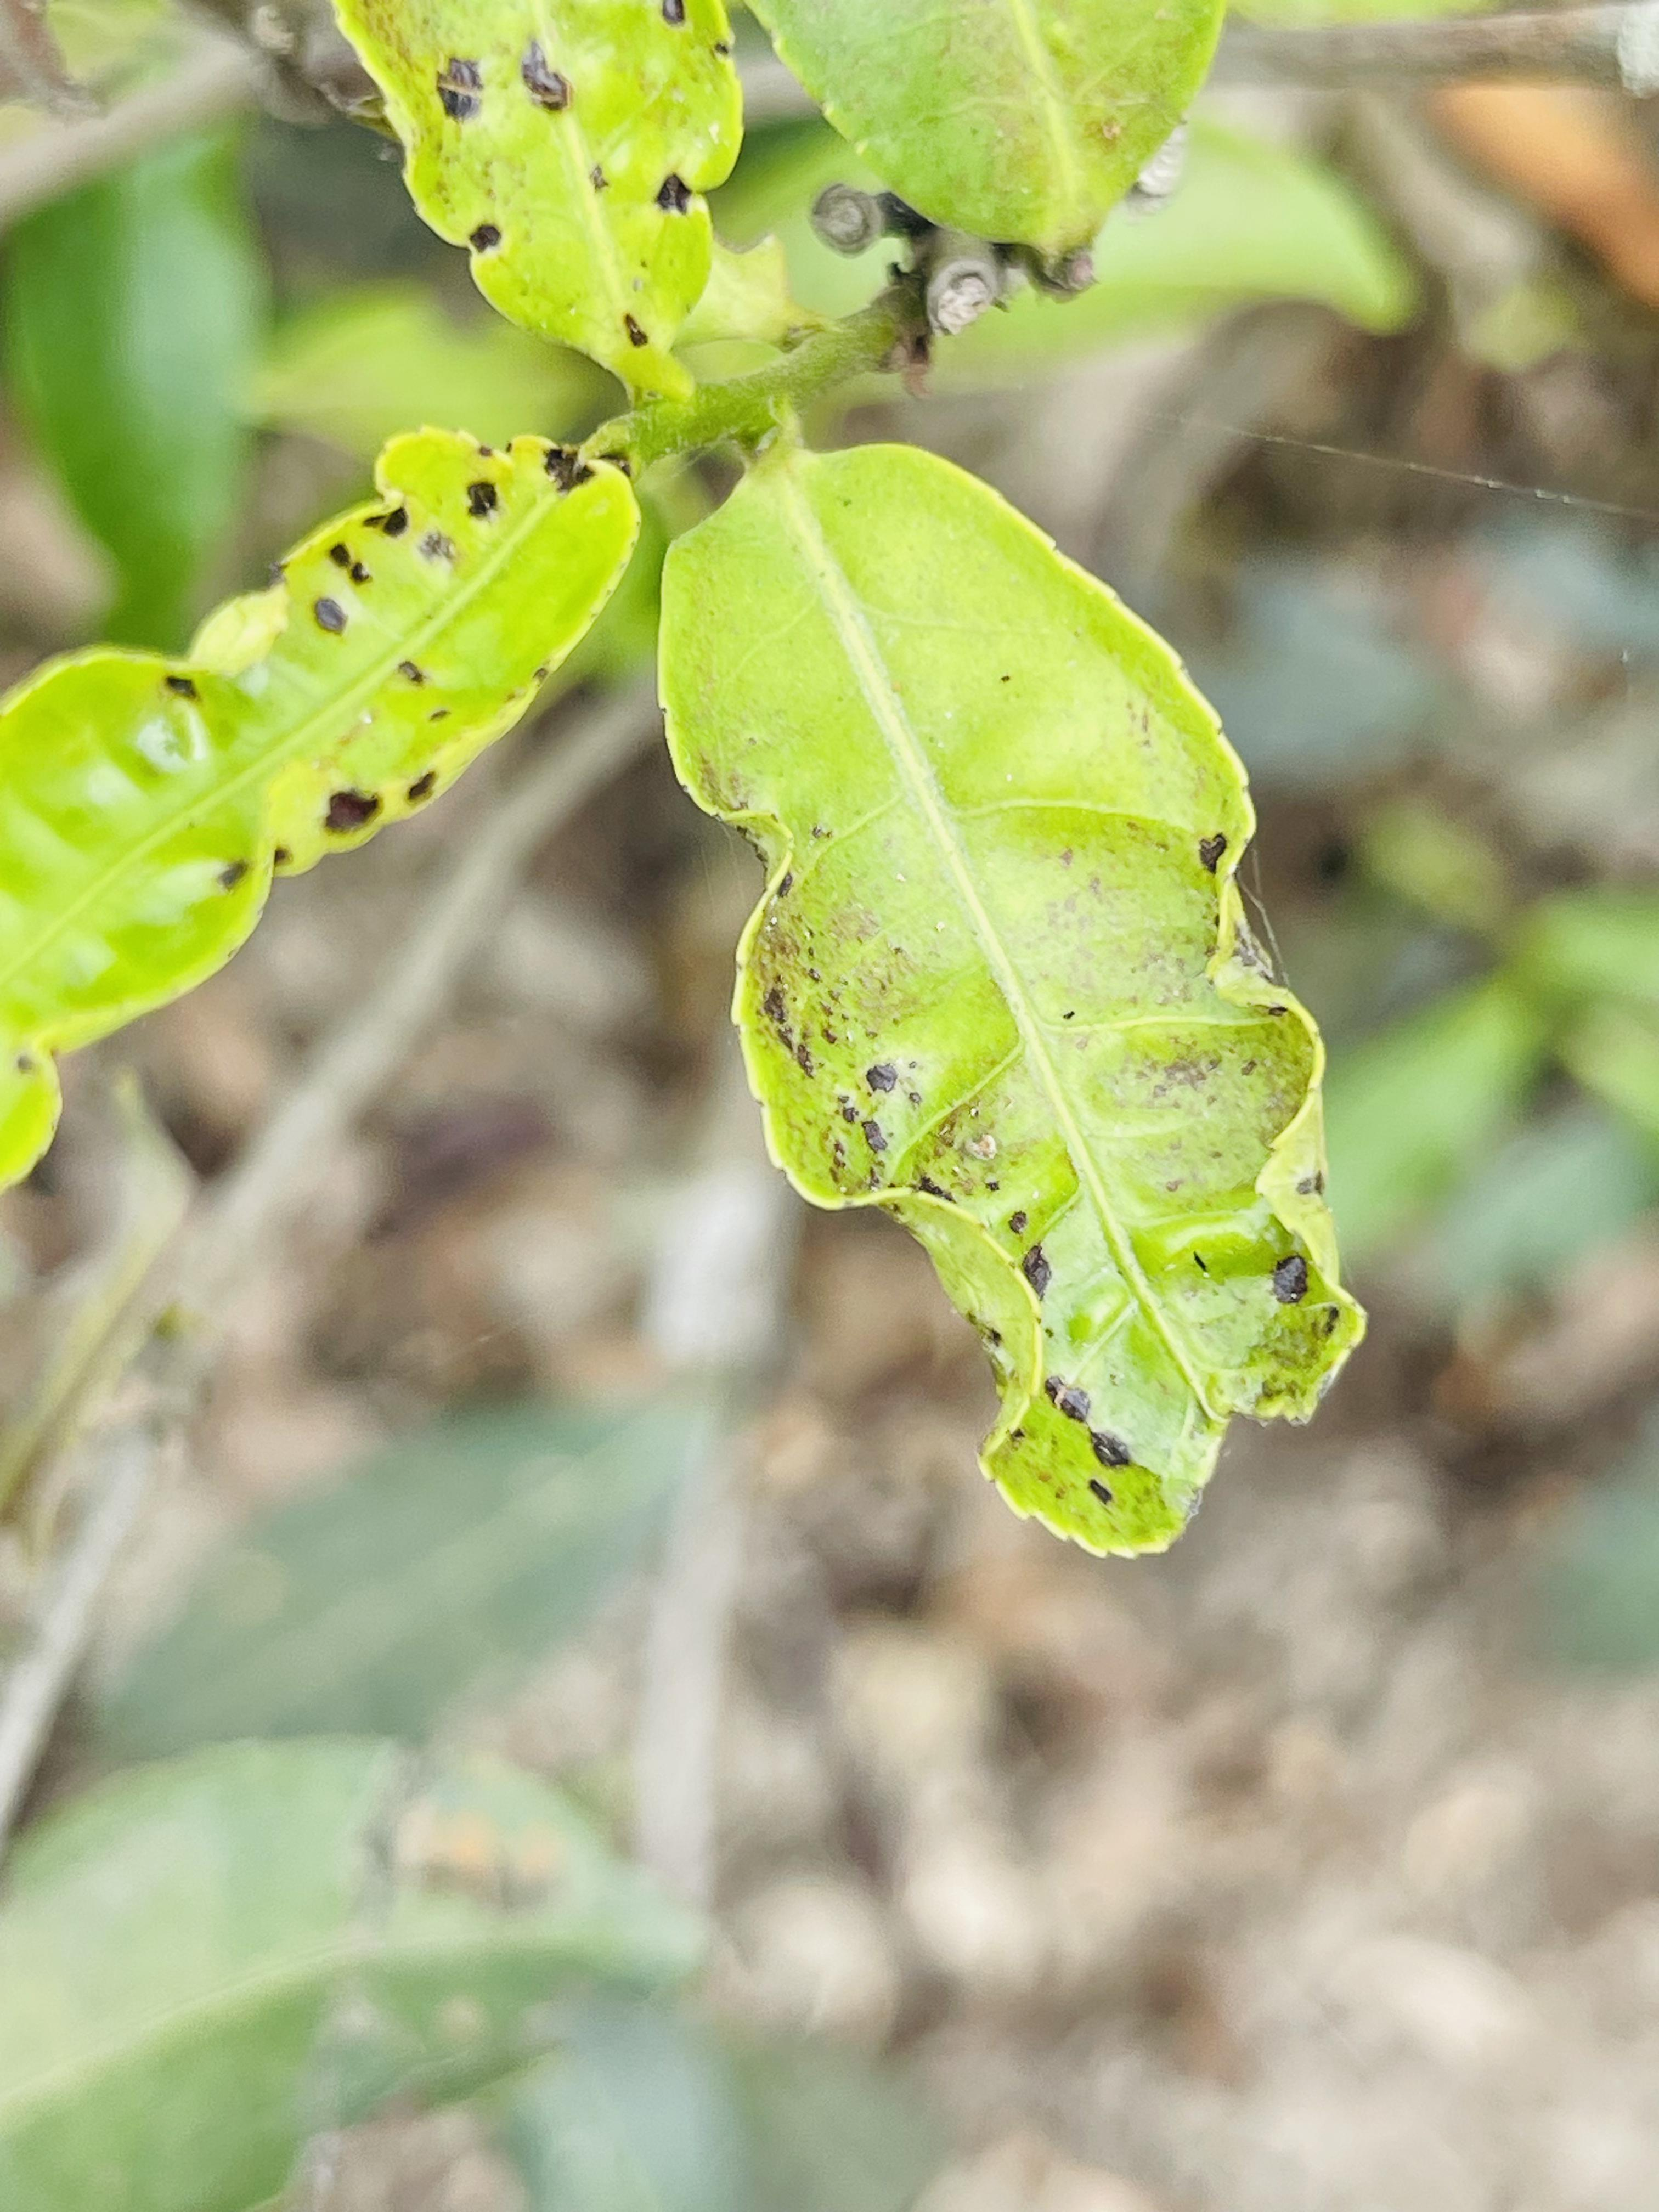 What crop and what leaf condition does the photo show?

tea, helopeltis
